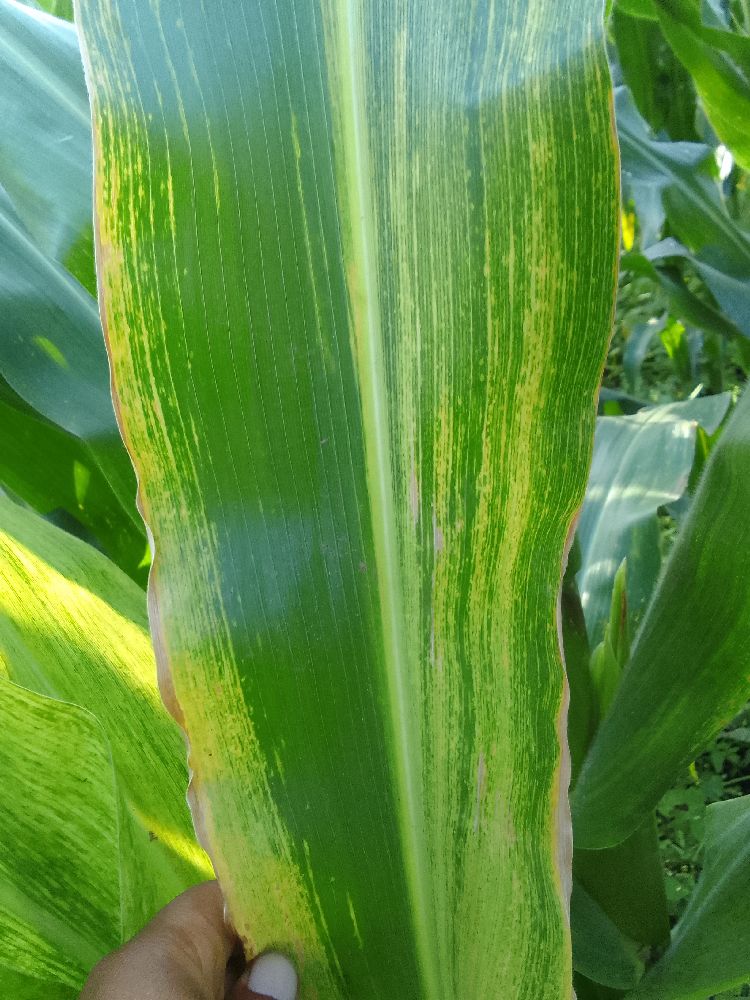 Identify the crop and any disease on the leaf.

maize, maize lethal necrosis
